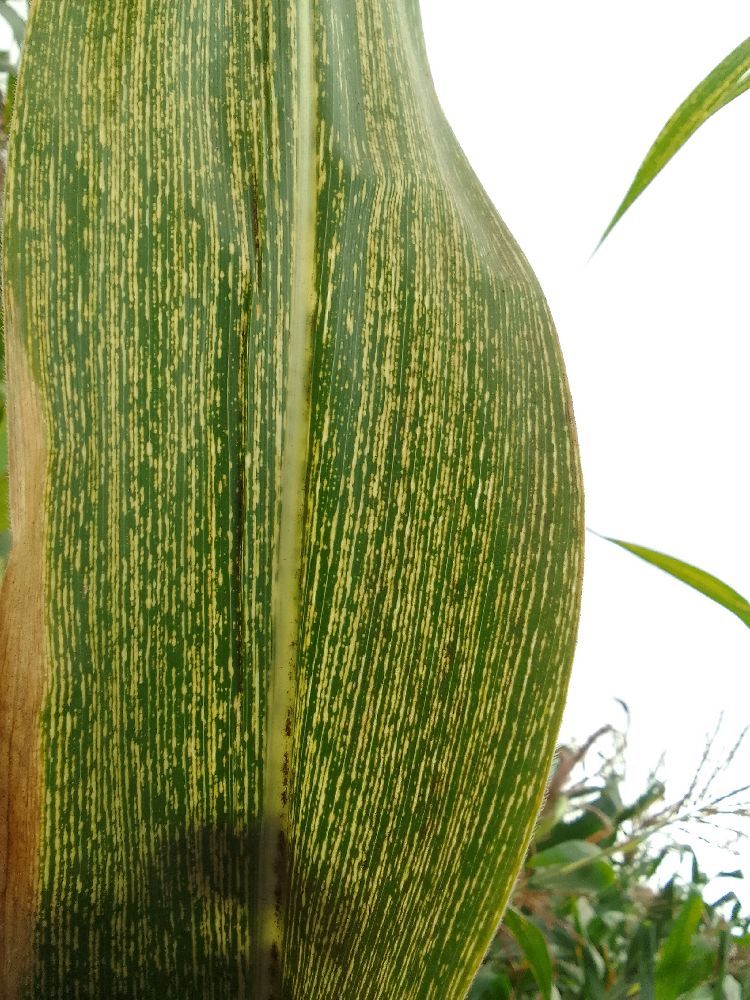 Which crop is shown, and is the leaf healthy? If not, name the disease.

maize, maize streak virus
